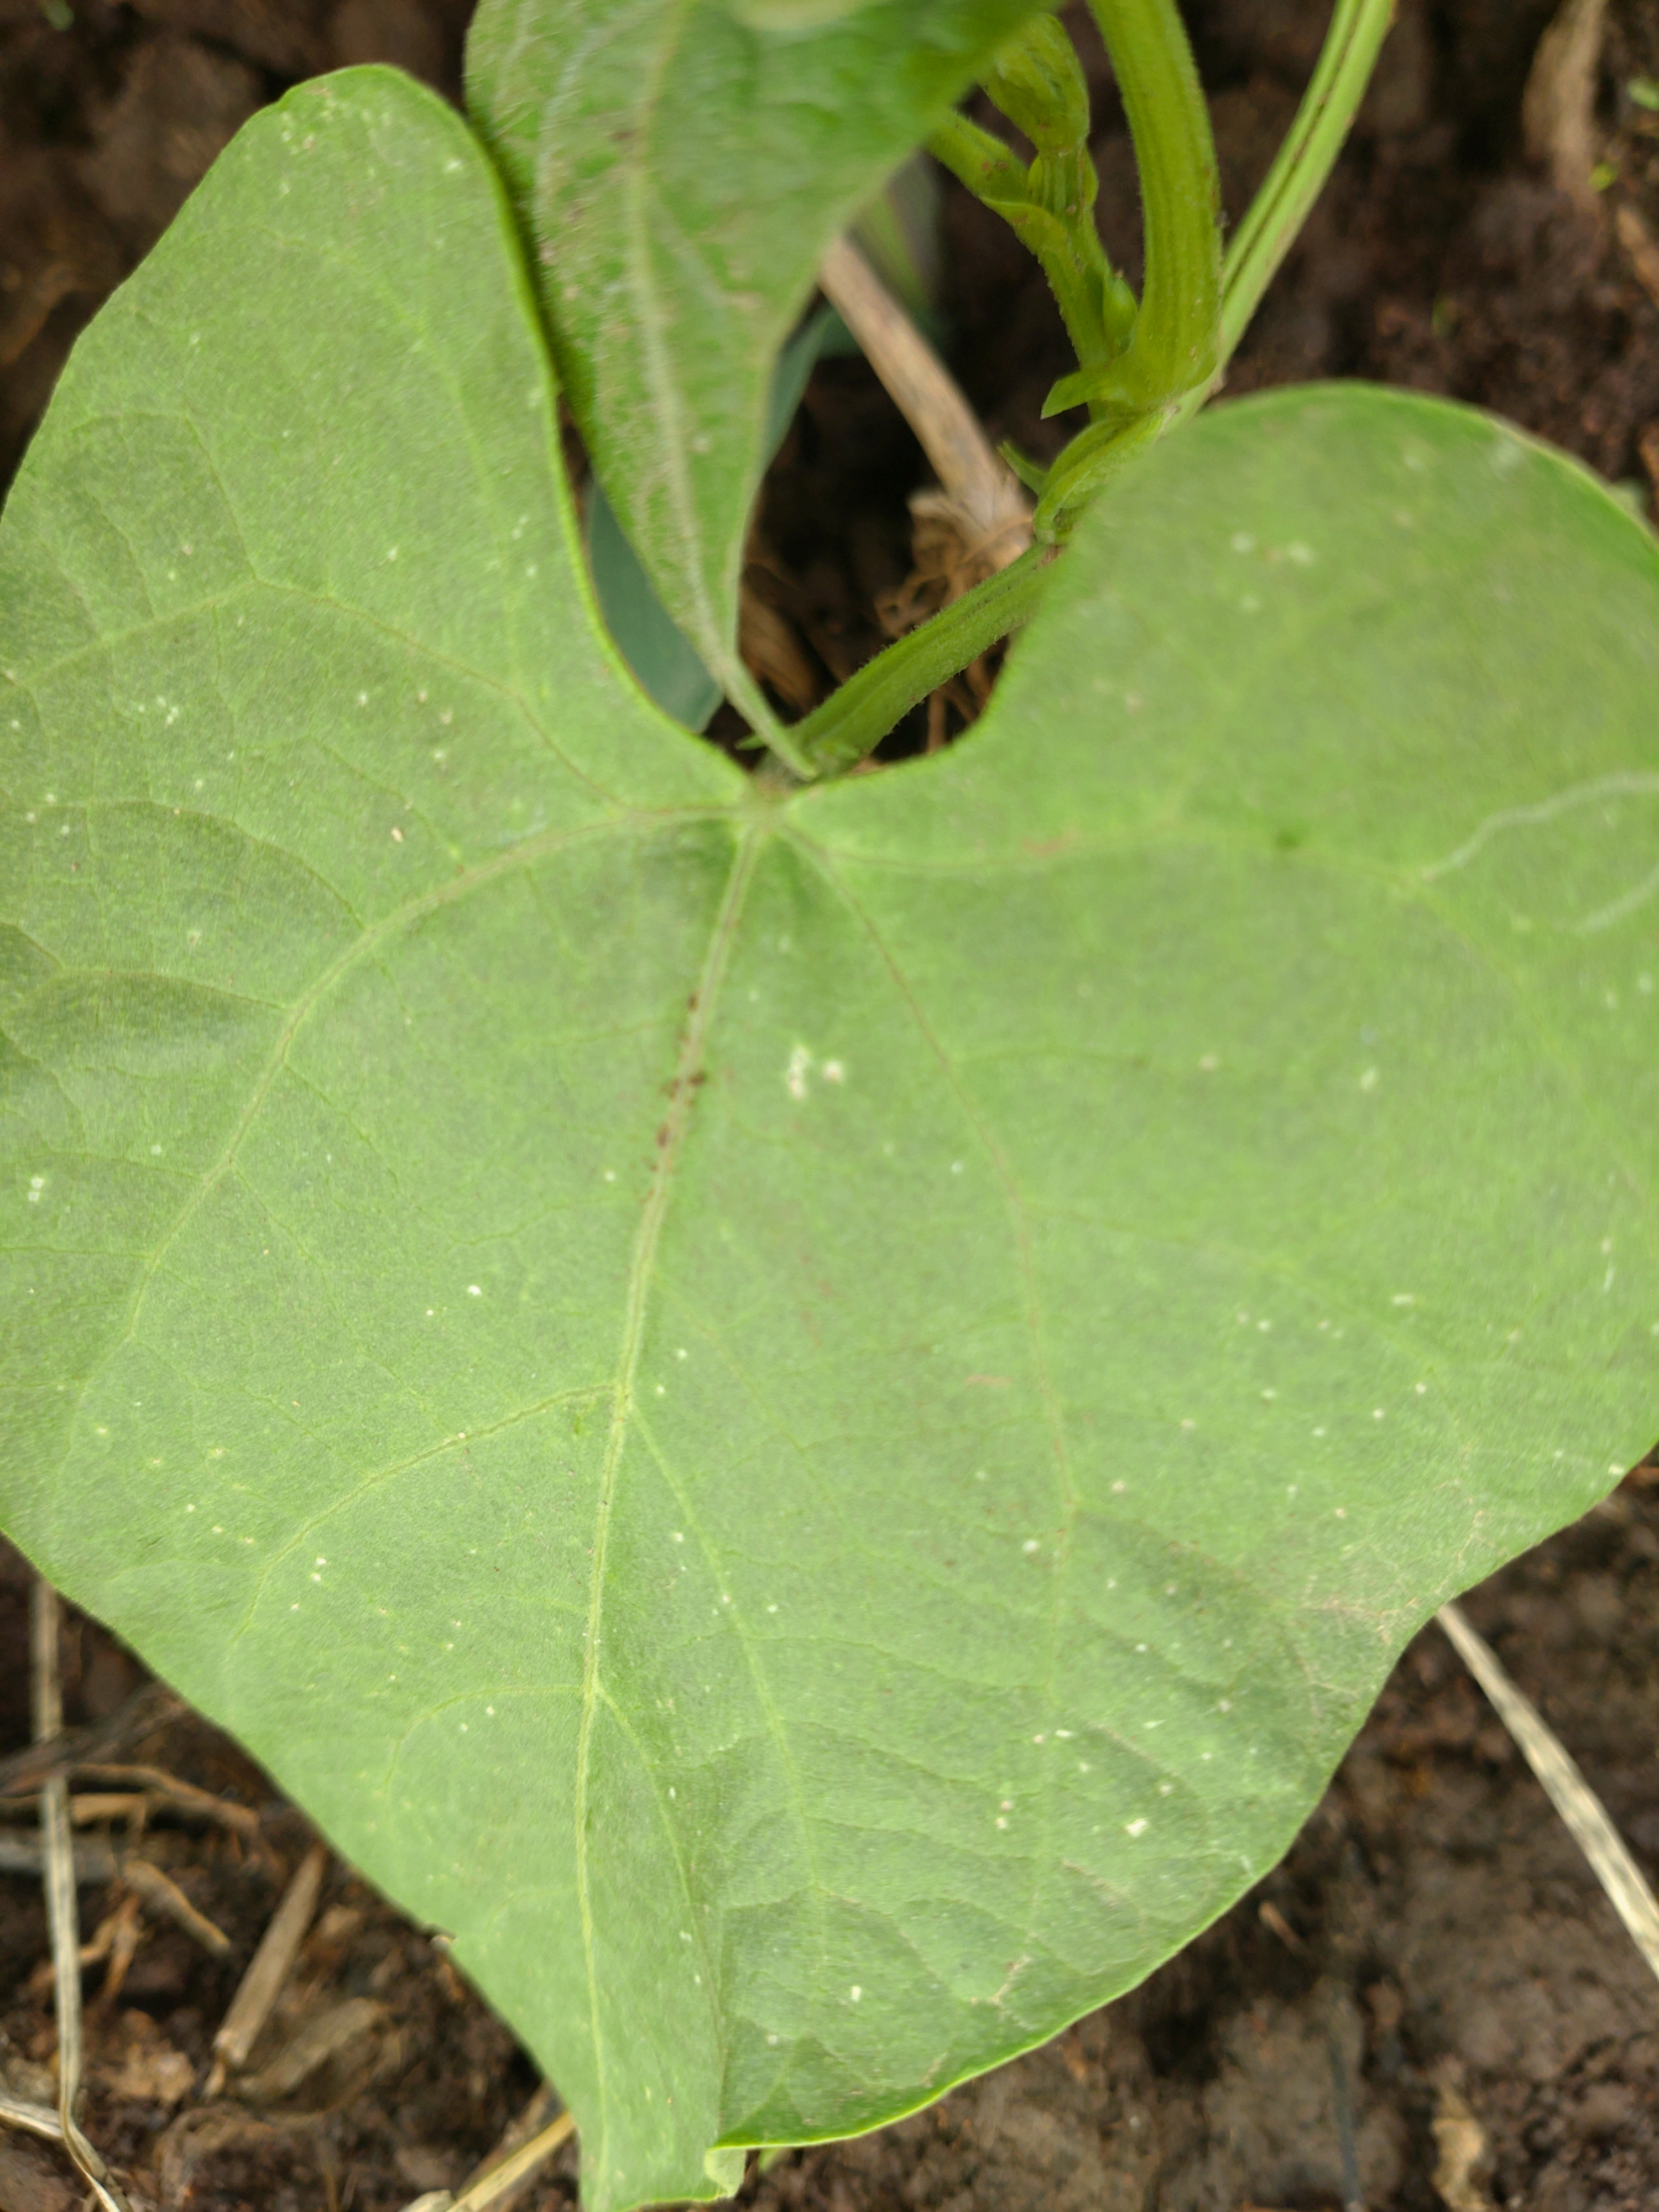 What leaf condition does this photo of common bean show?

healthy
